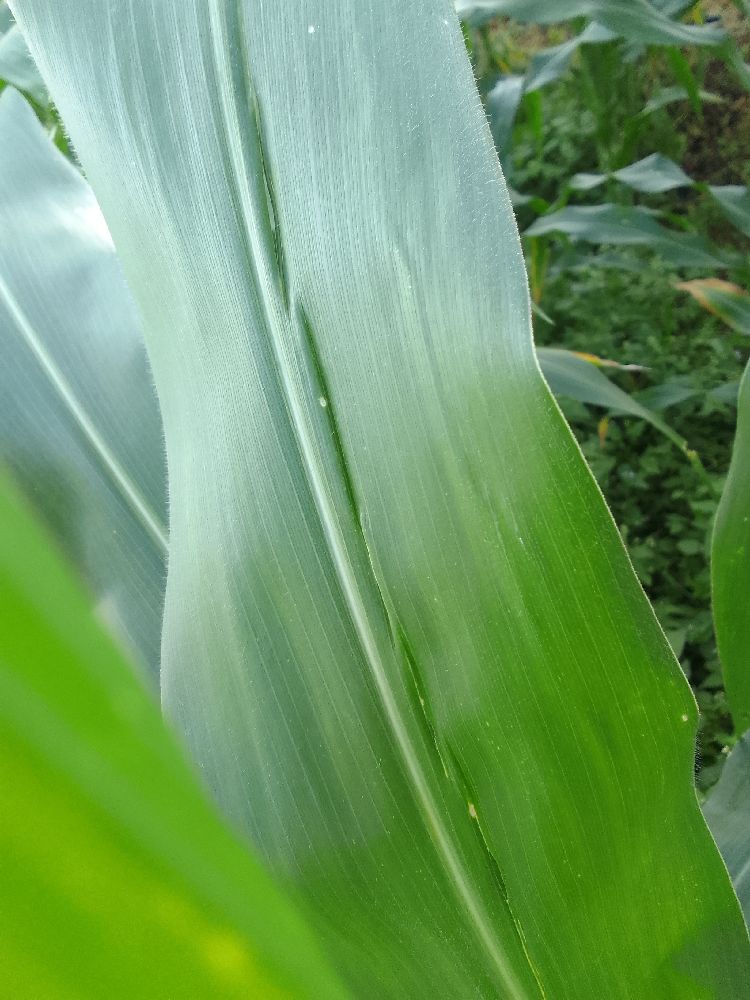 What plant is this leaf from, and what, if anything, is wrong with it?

maize, healthy
